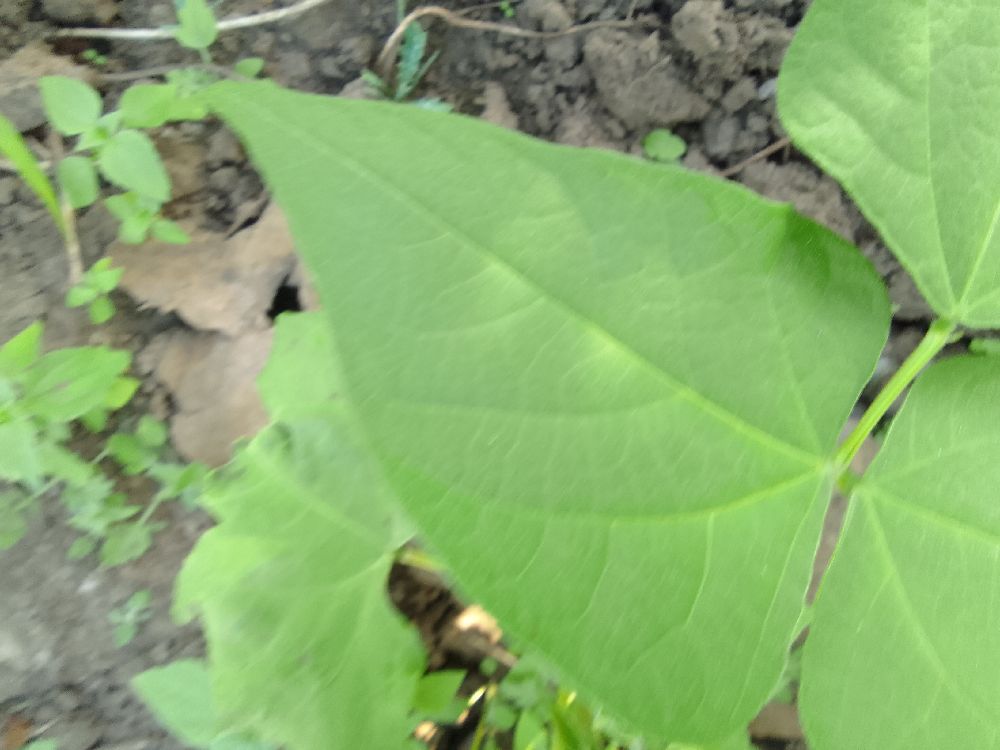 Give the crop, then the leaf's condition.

common bean, healthy
